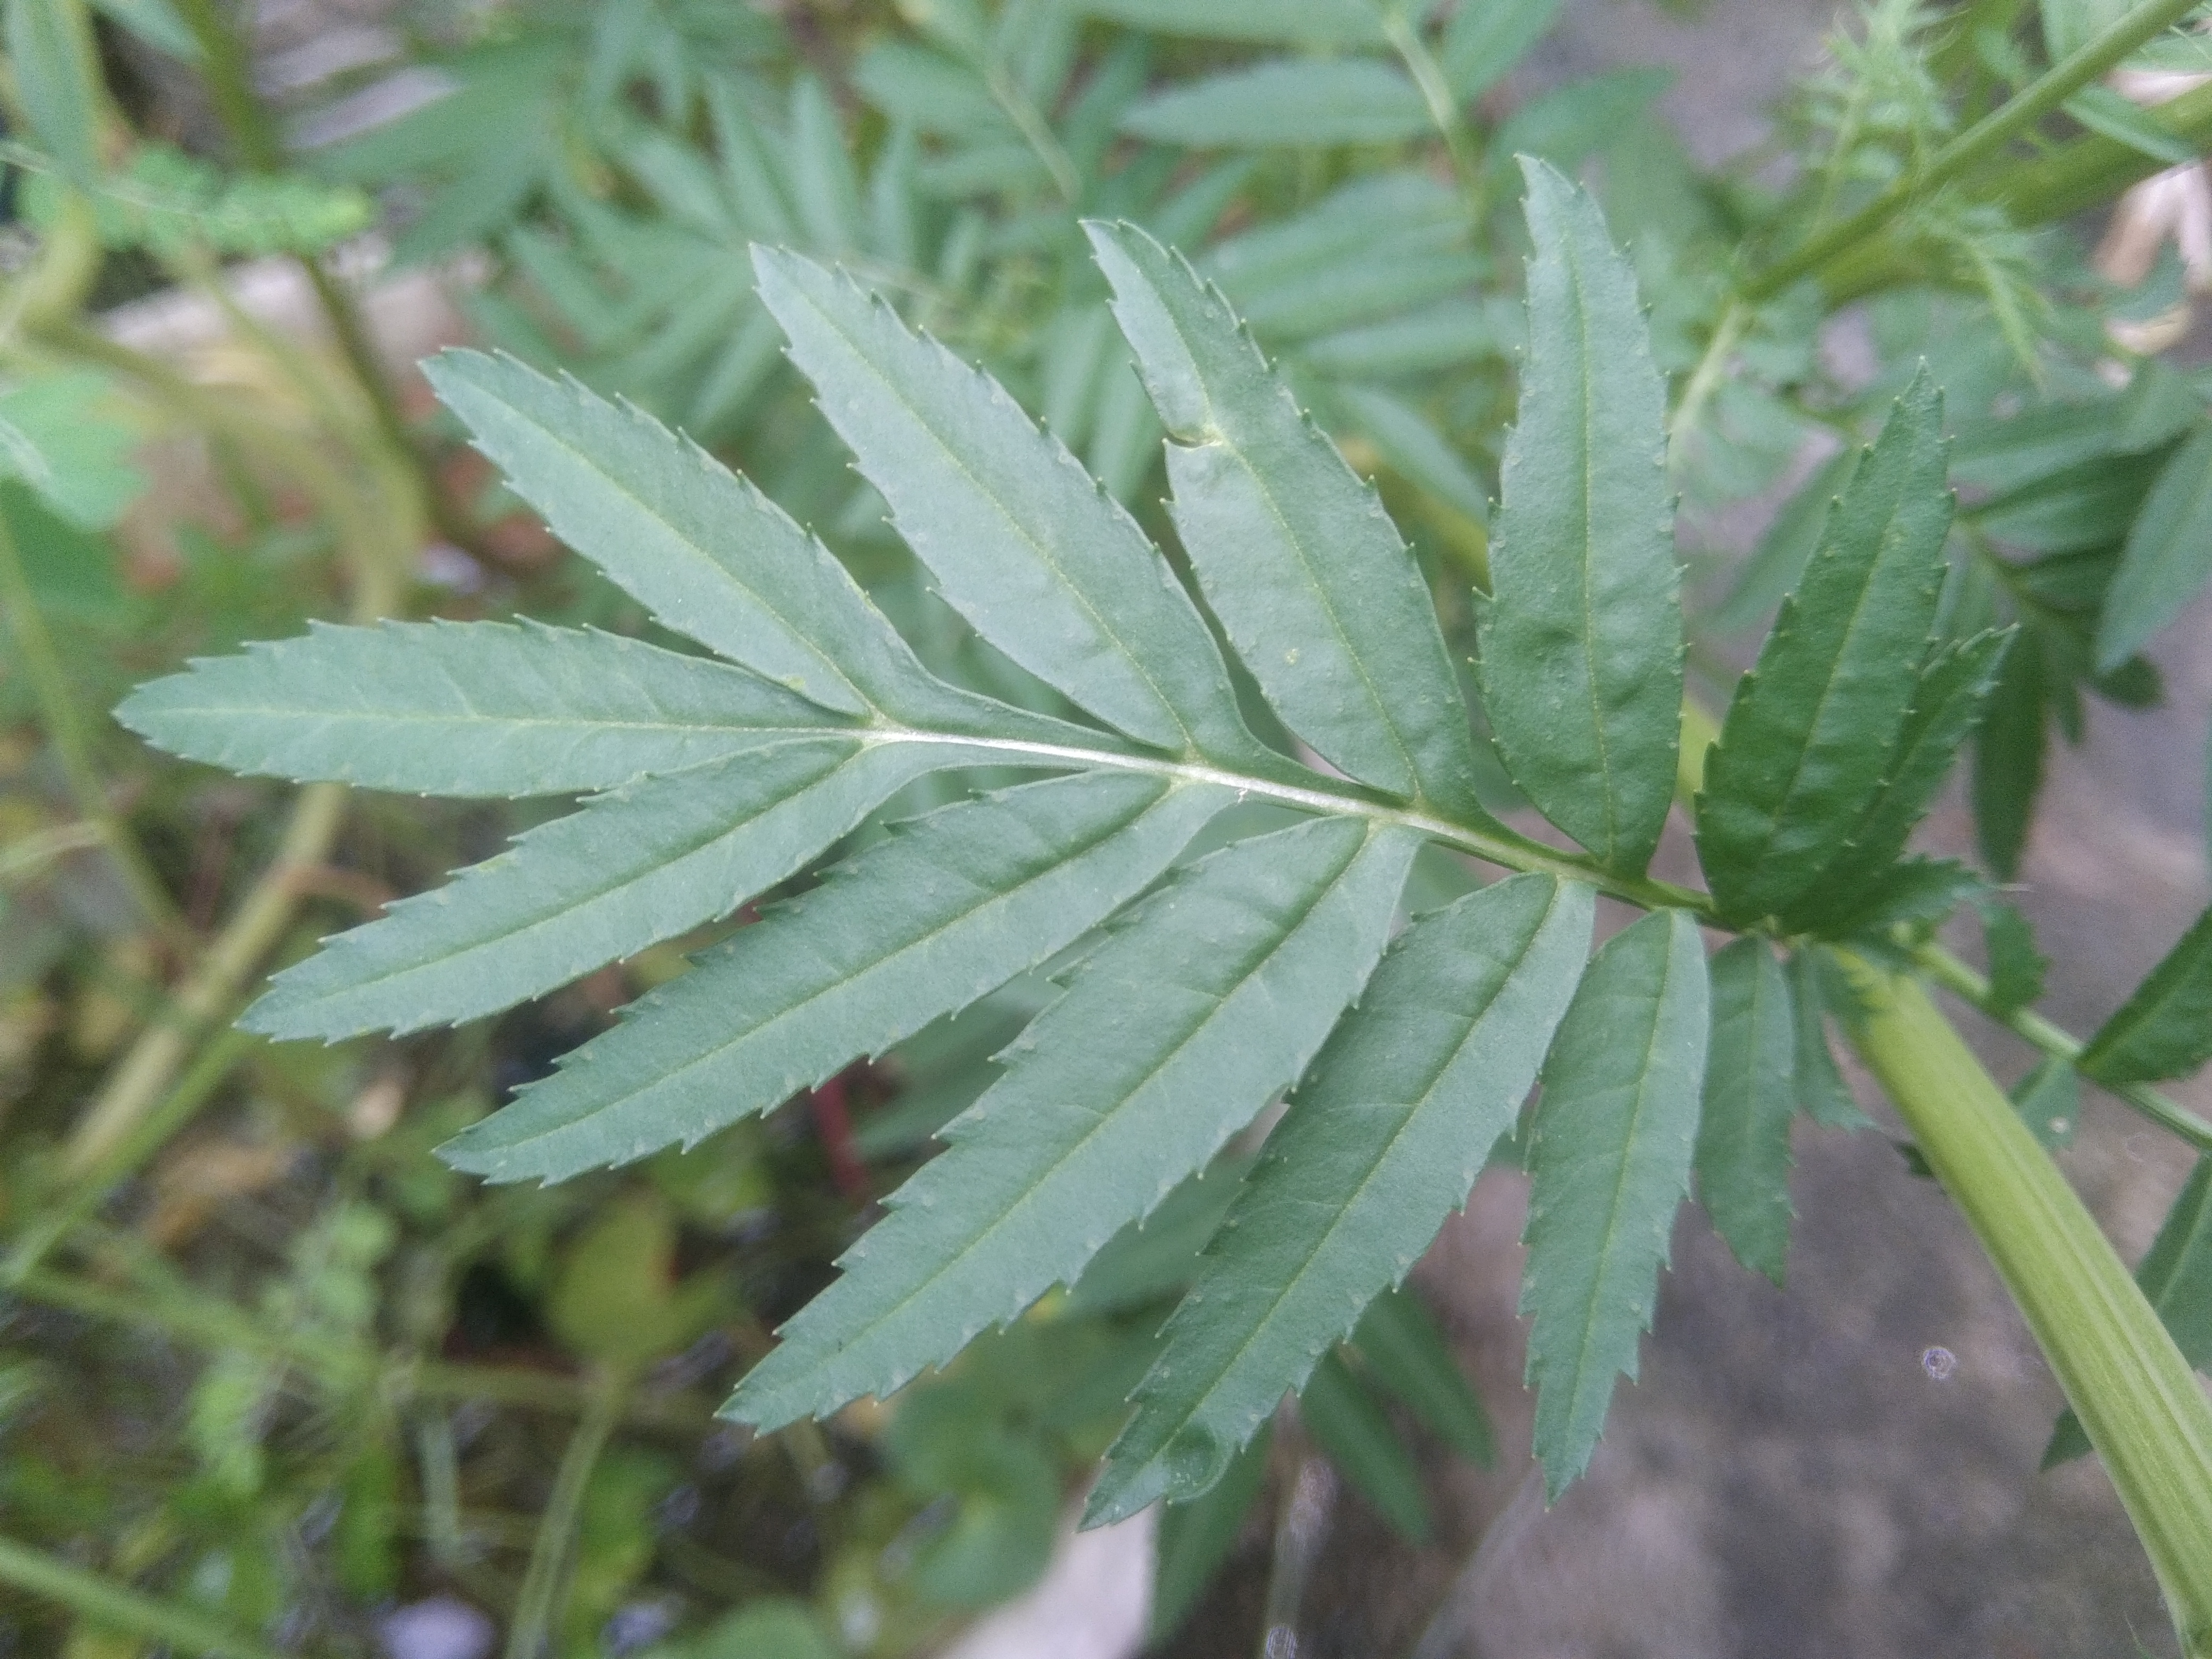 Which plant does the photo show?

marigold
